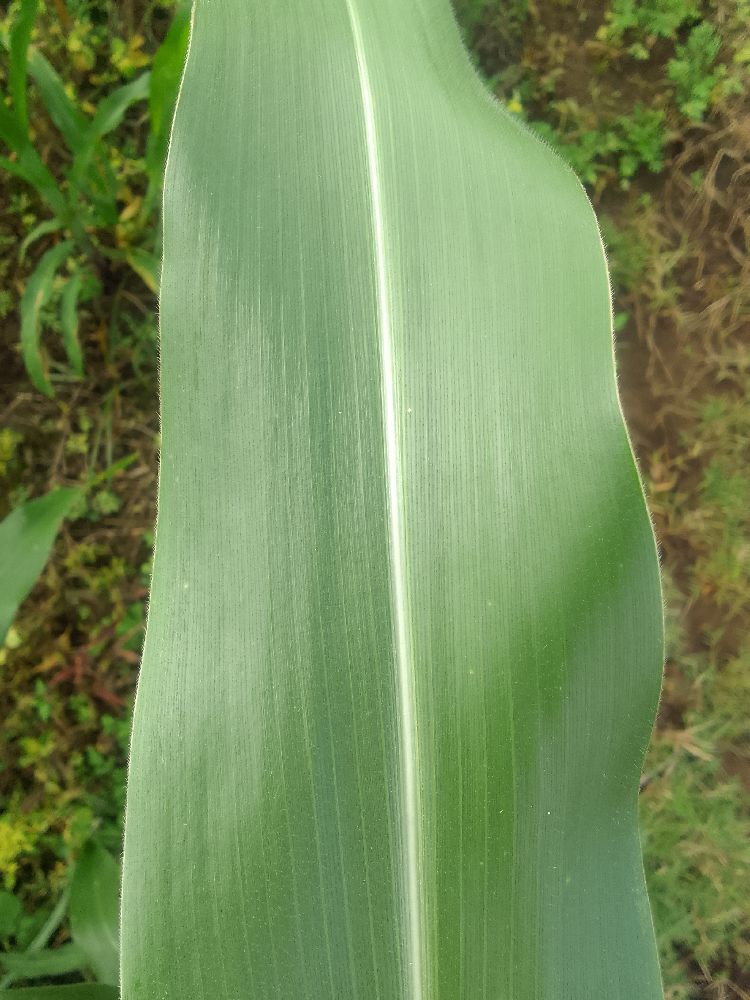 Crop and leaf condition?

maize, healthy
